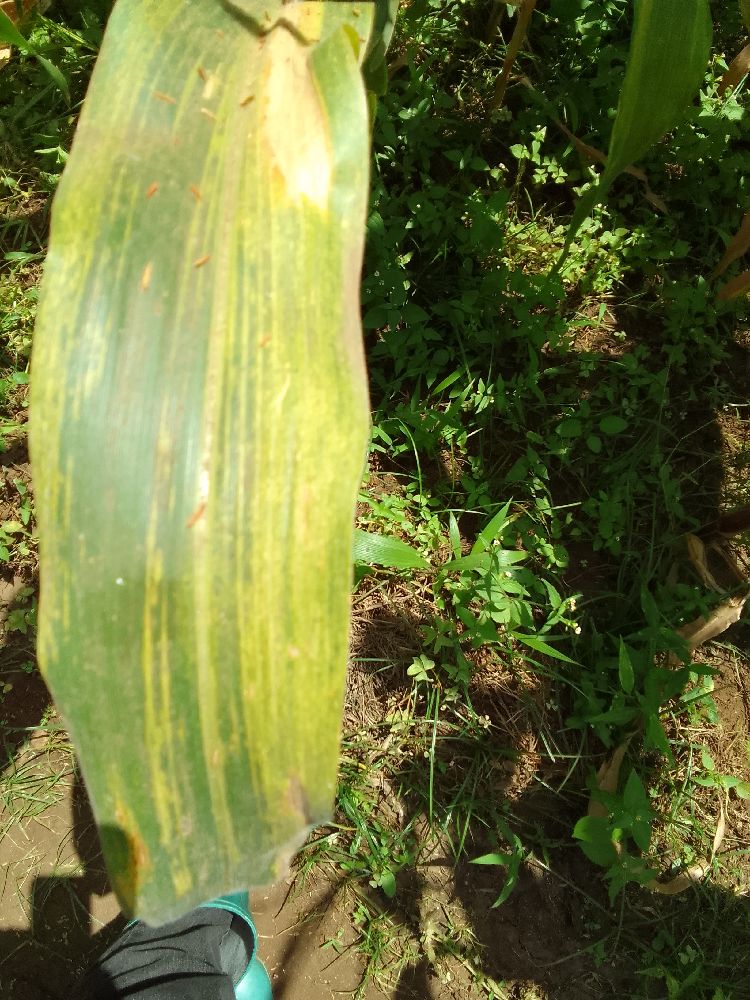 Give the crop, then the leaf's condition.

maize, maize lethal necrosis
